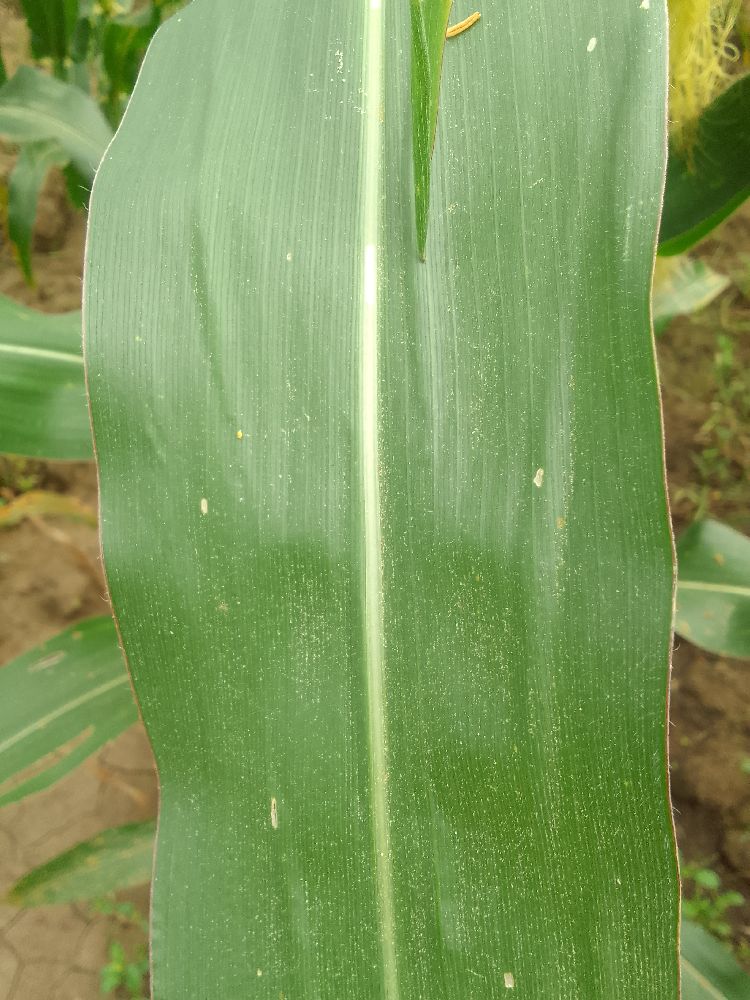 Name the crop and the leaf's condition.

maize, healthy
